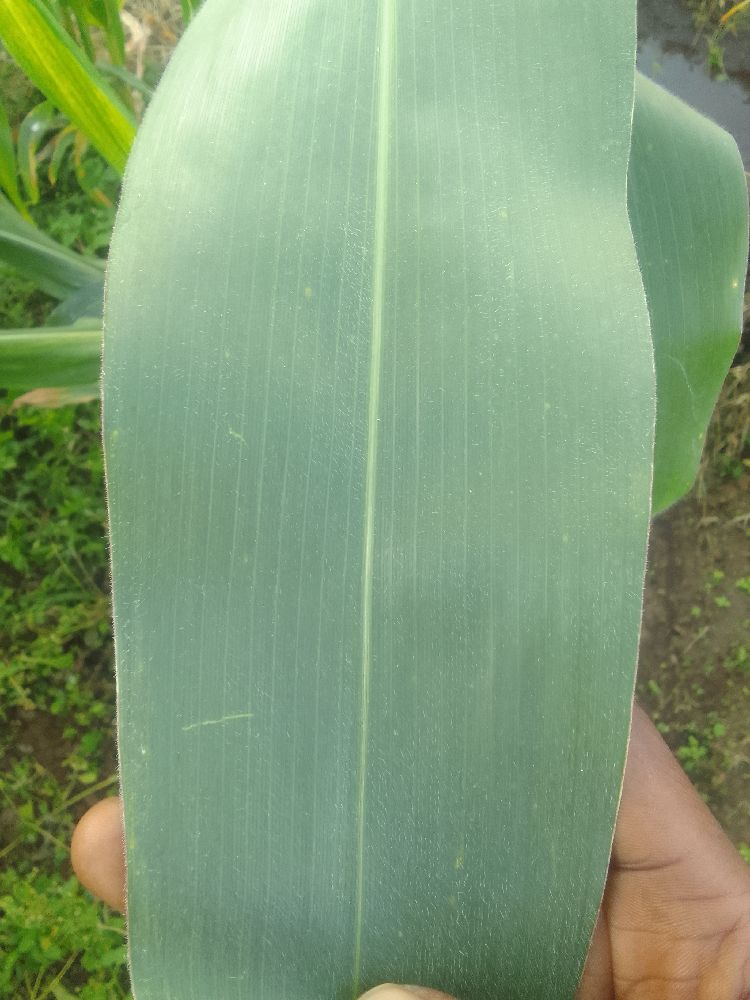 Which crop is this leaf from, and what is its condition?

maize, healthy
